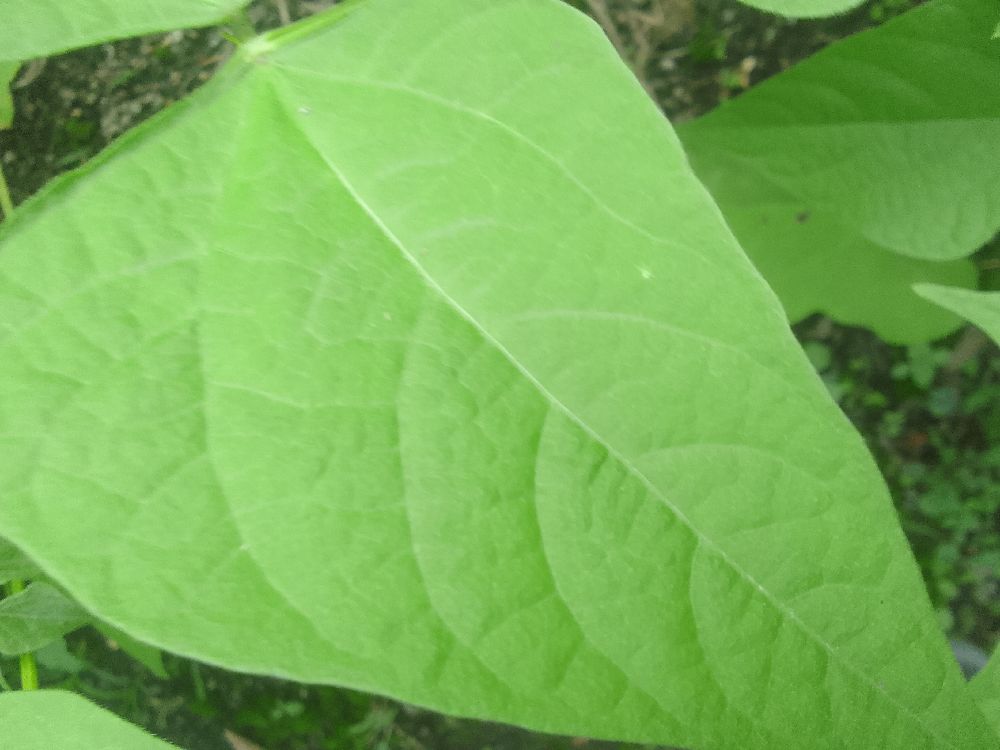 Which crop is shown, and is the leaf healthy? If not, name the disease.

common bean, healthy
